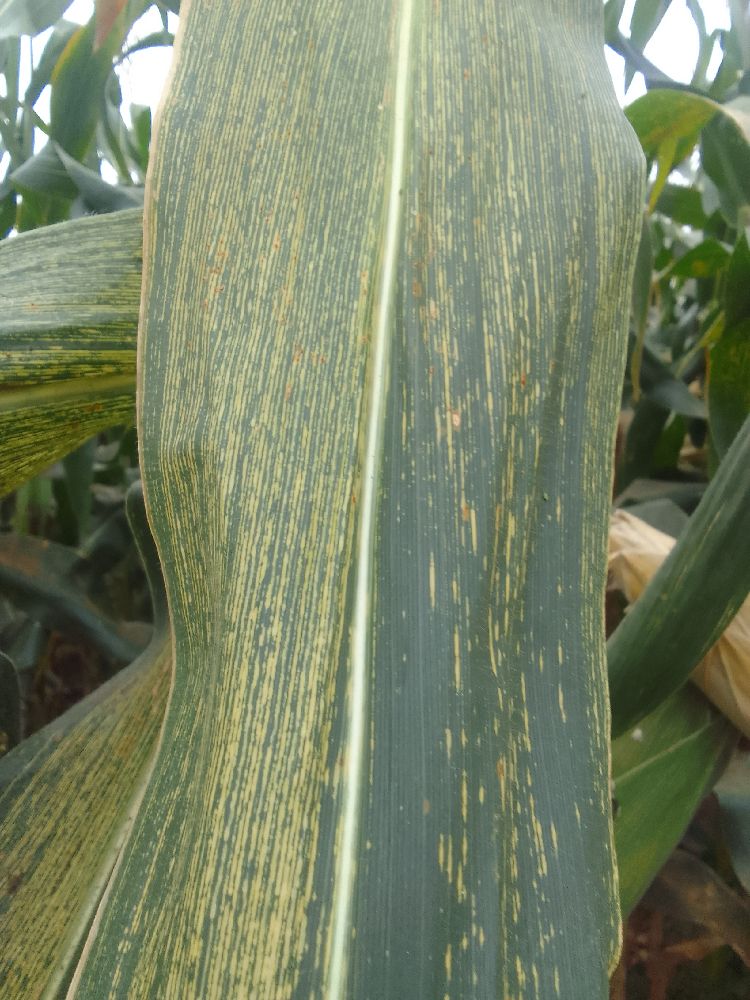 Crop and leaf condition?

maize, maize streak virus
